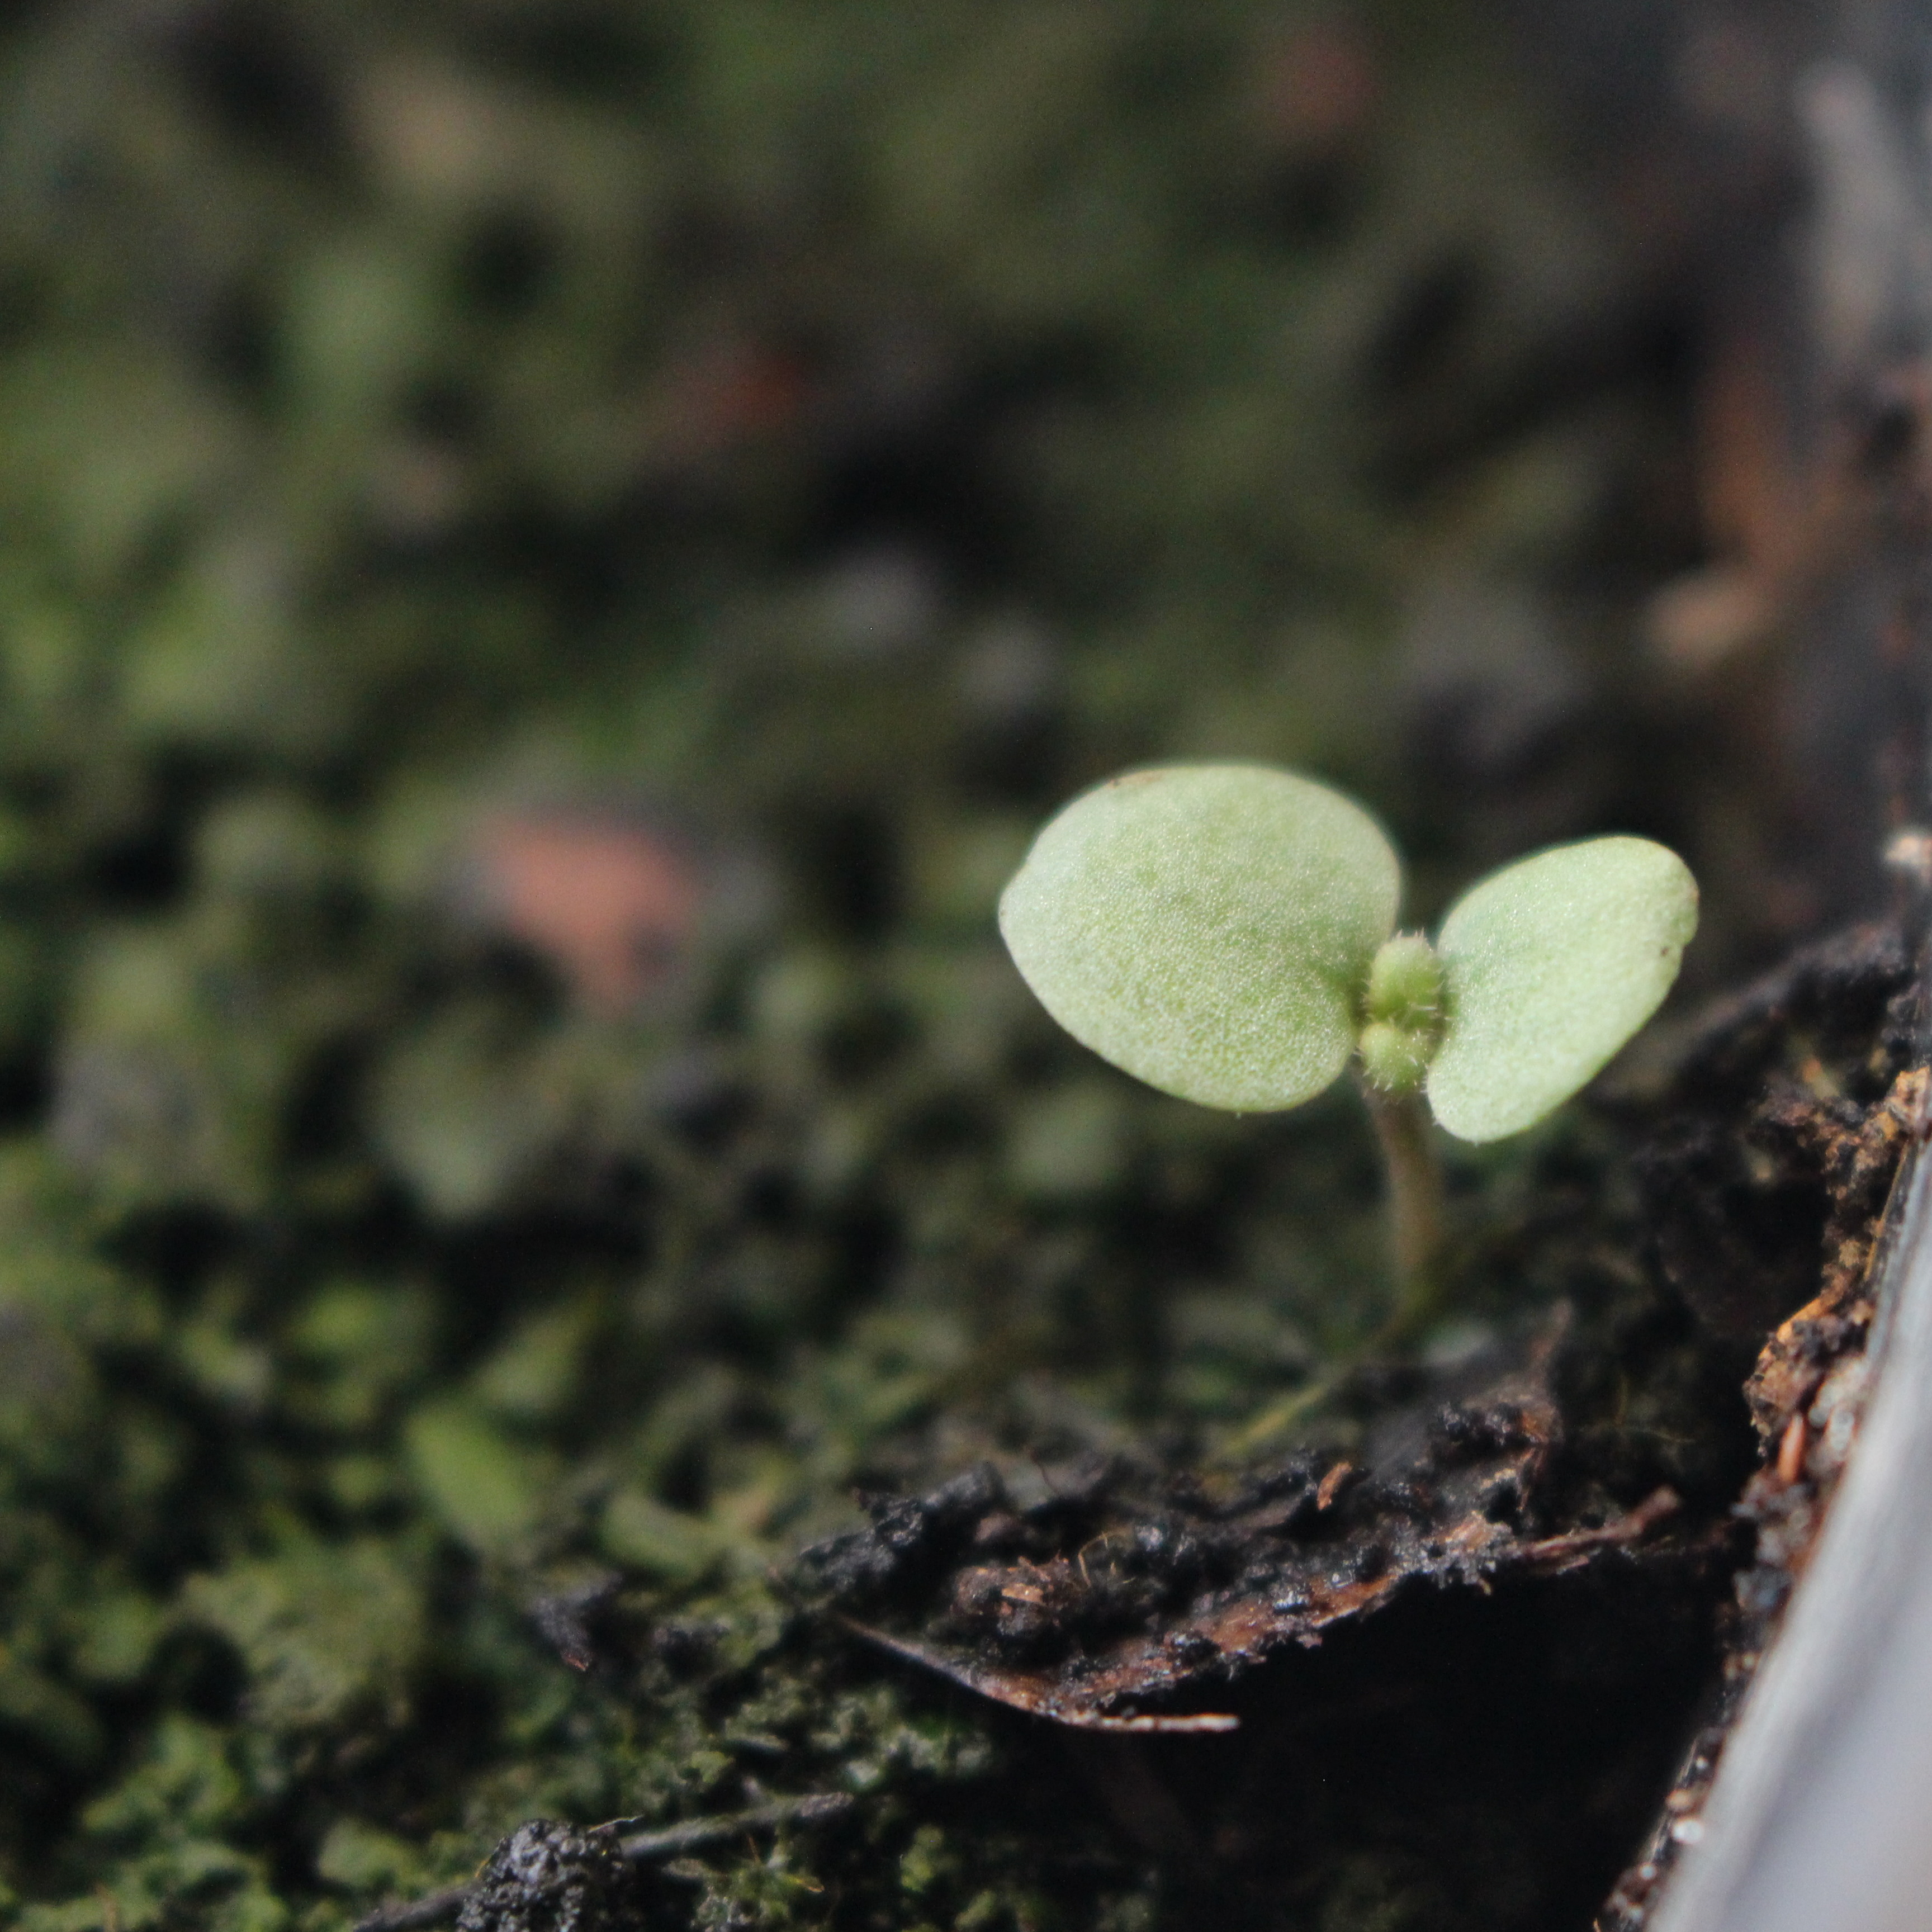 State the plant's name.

Veronica persica
